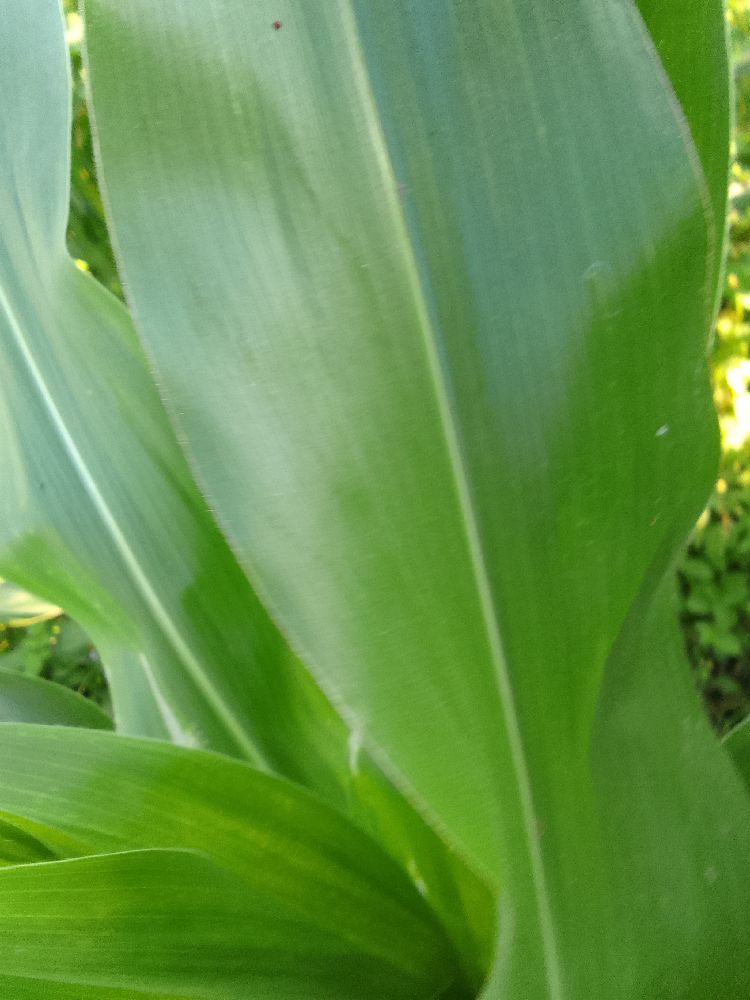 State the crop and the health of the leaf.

maize, healthy
